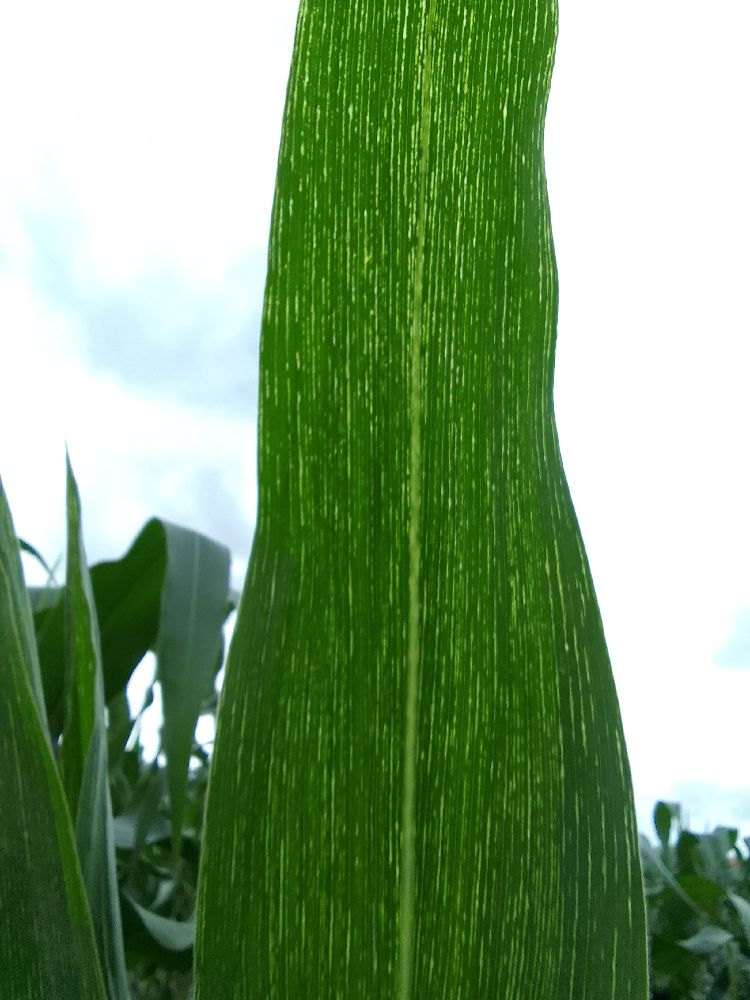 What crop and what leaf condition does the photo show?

maize, maize streak virus
